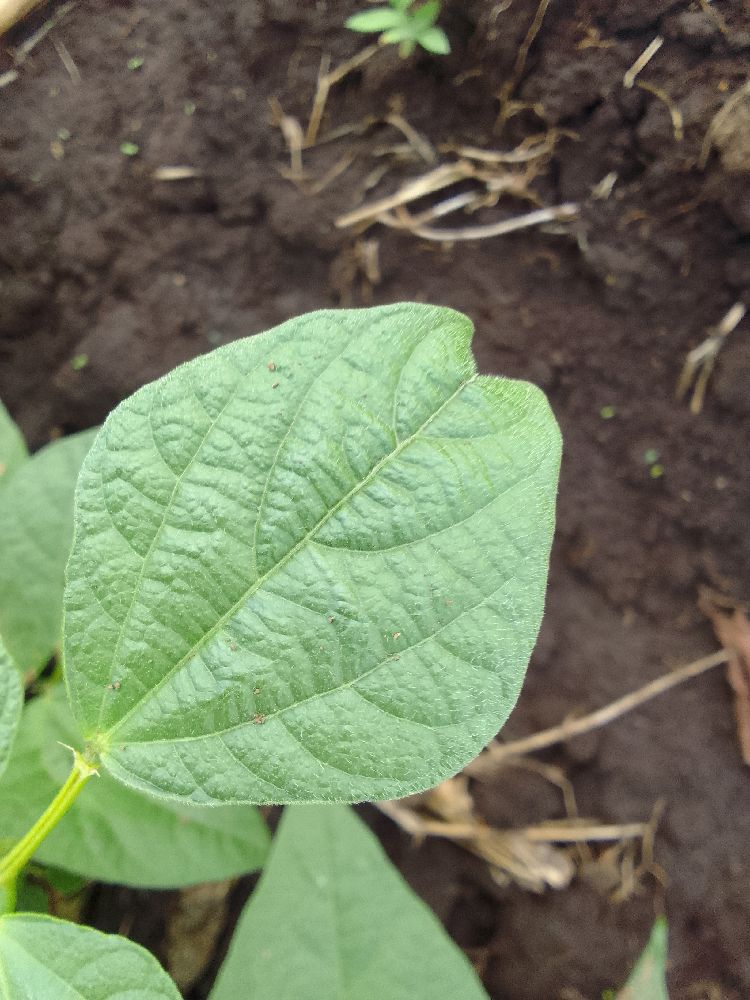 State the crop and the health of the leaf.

common bean, healthy
